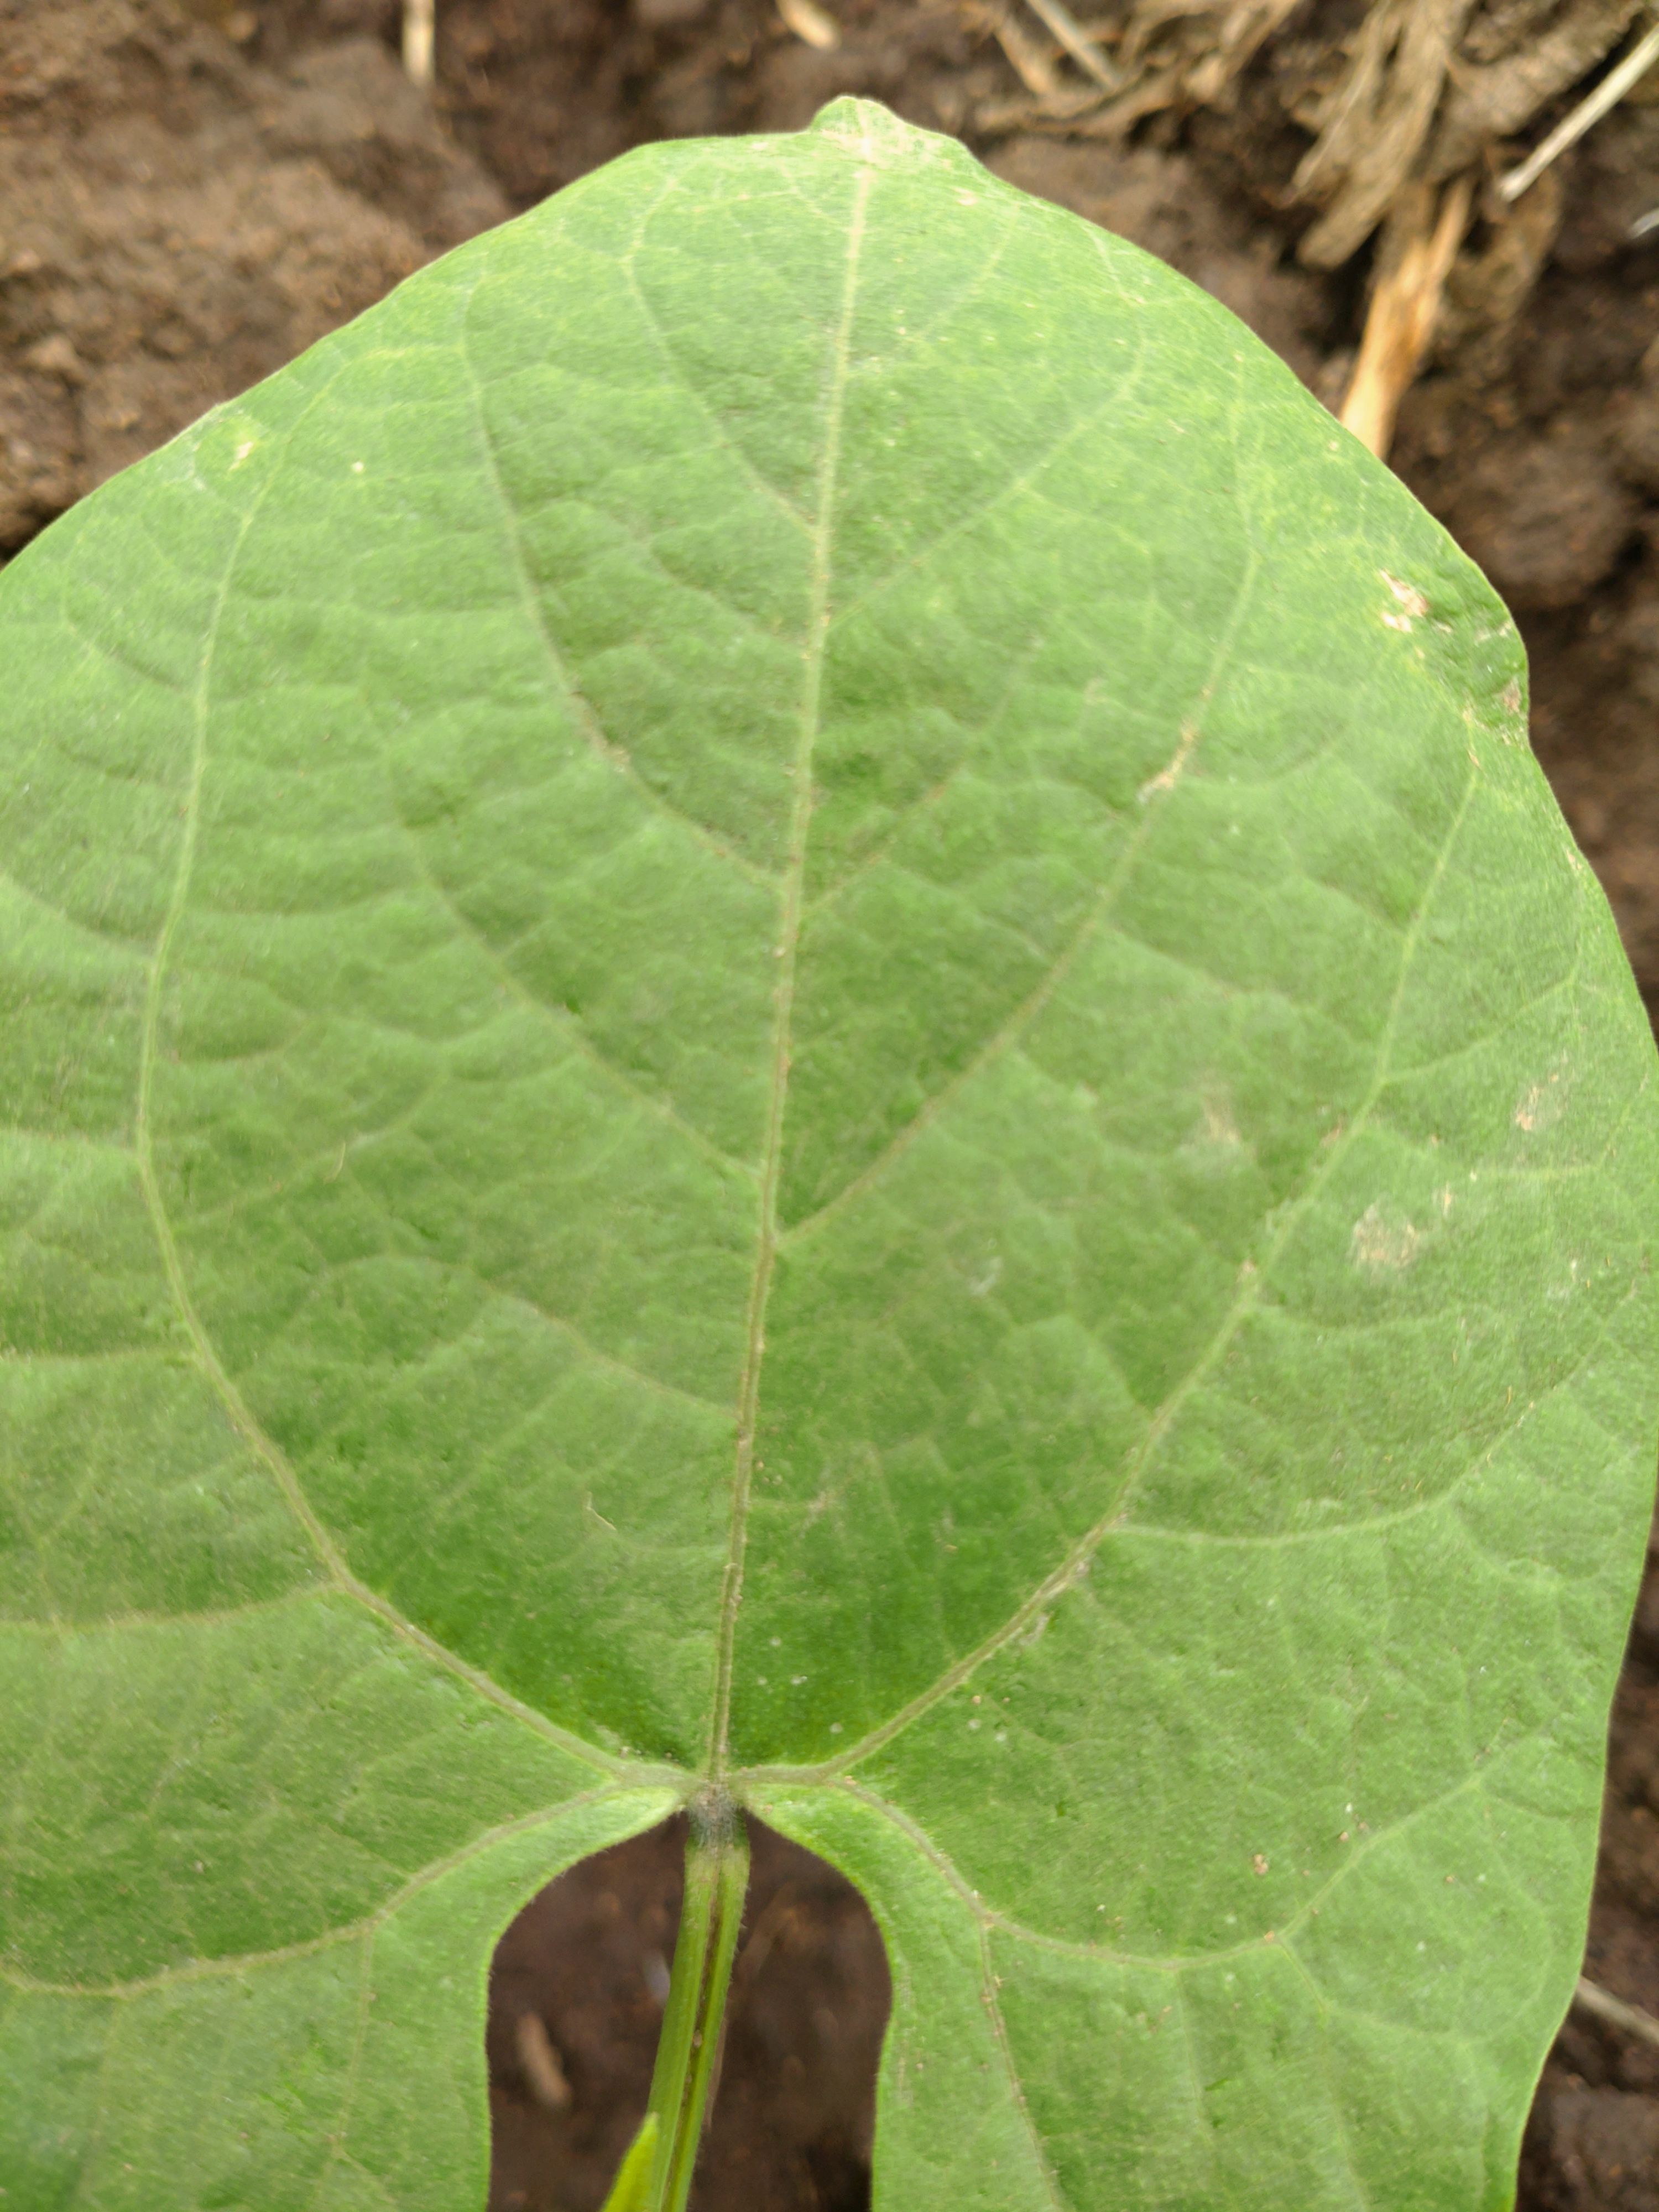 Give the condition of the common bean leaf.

healthy
